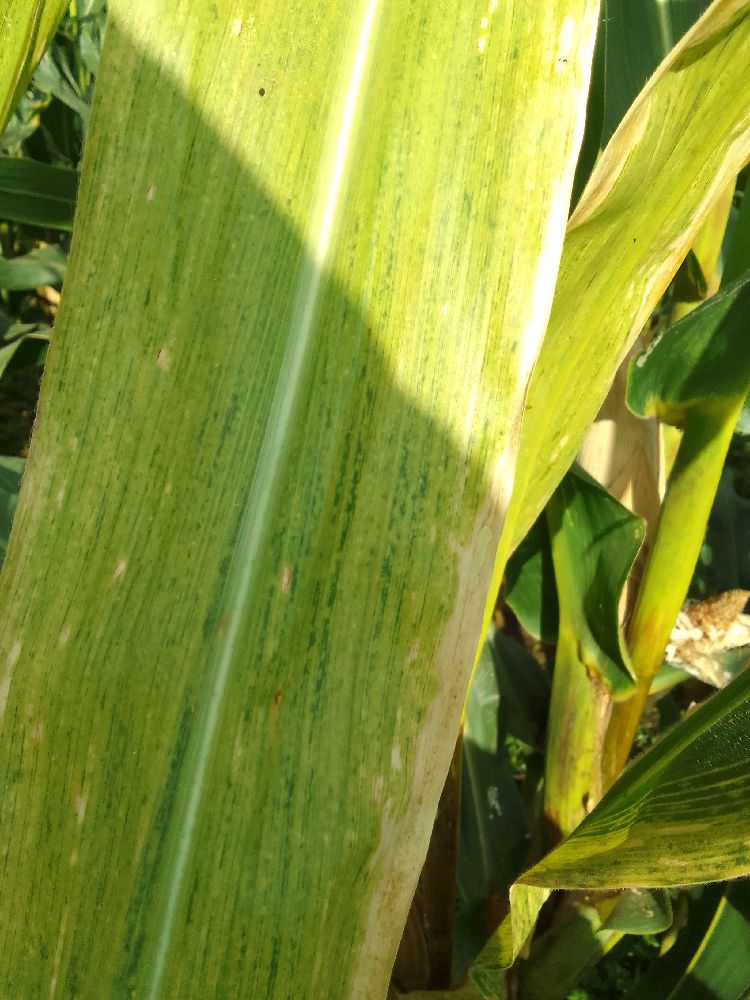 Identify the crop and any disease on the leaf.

maize, maize lethal necrosis
